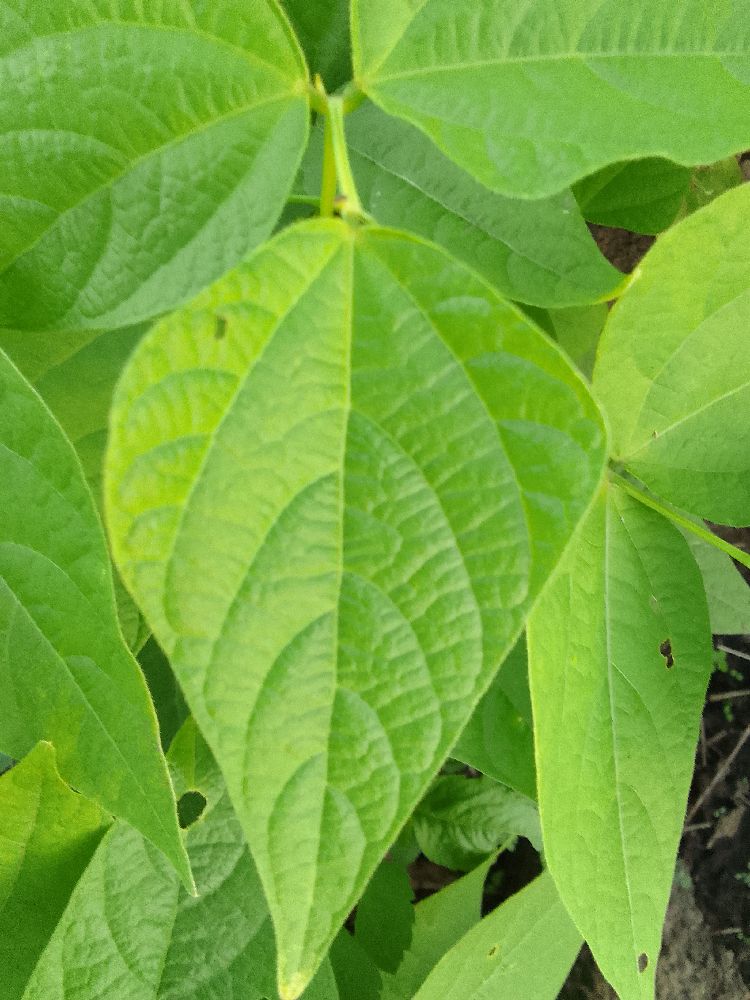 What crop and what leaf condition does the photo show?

common bean, healthy
